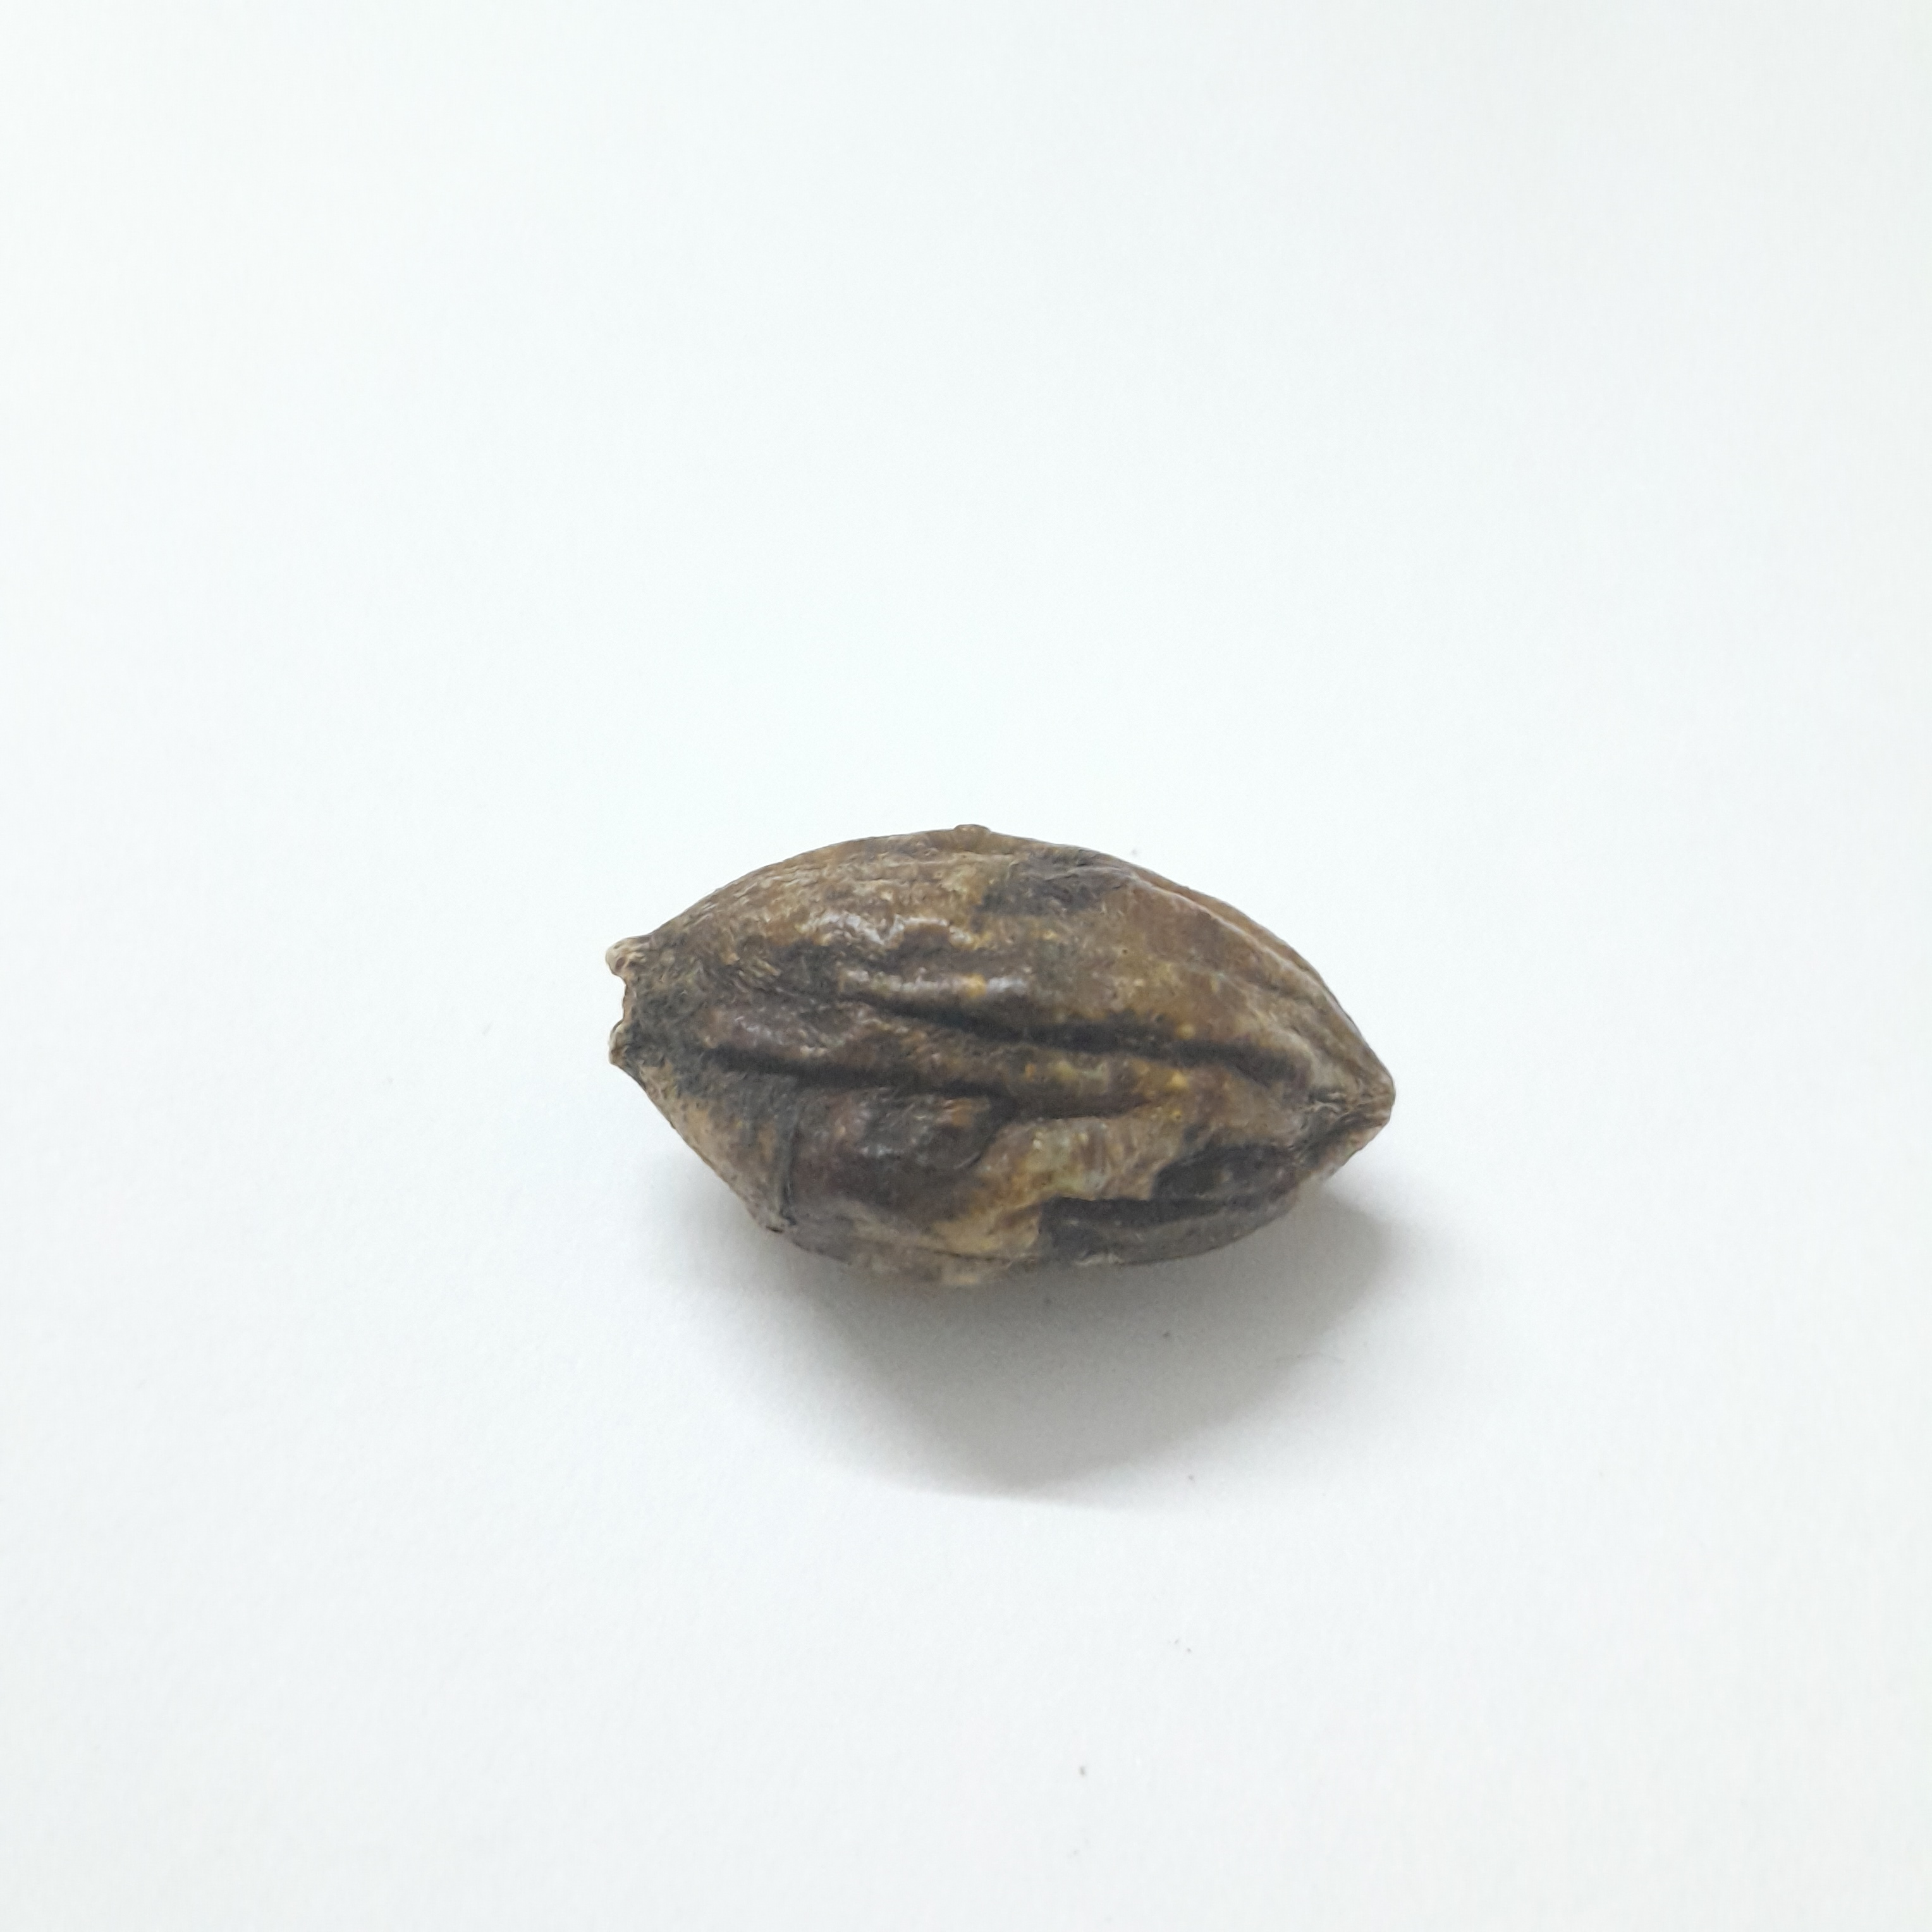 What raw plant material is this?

hirdaa
